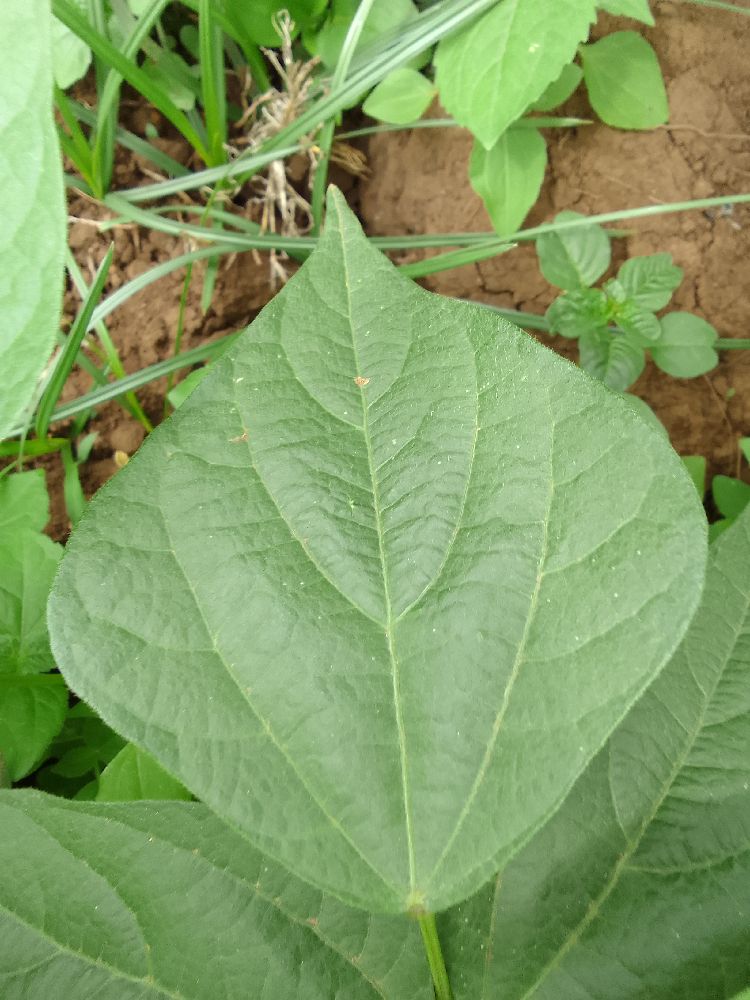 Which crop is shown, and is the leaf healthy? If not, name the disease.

common bean, healthy
